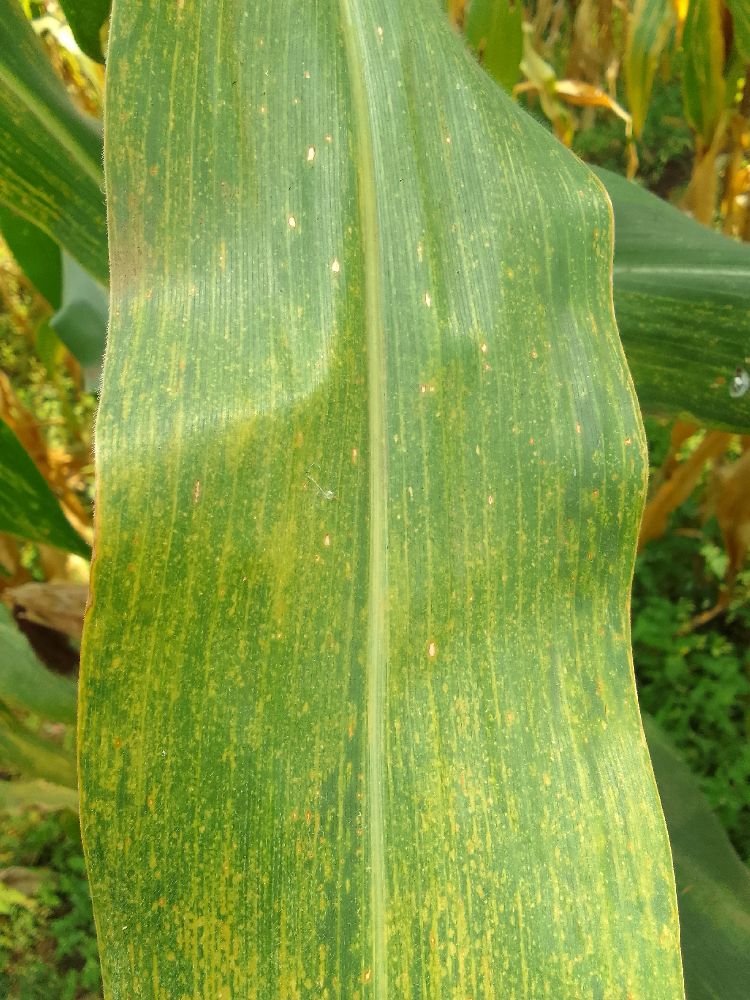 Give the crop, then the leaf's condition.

maize, maize lethal necrosis
